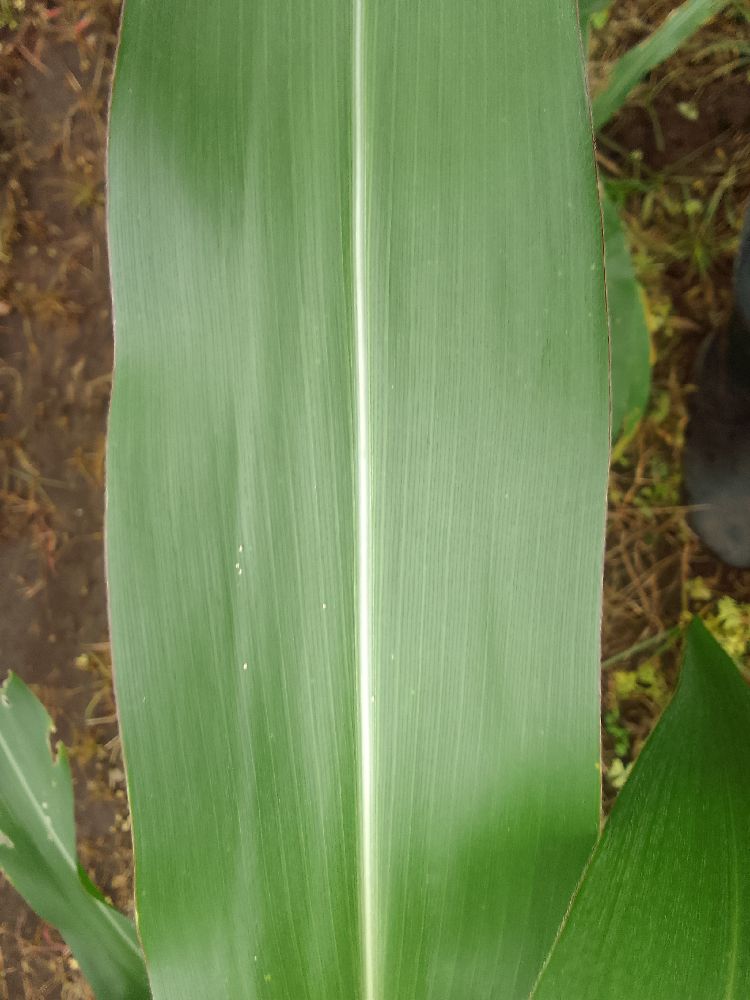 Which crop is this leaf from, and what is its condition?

maize, healthy
